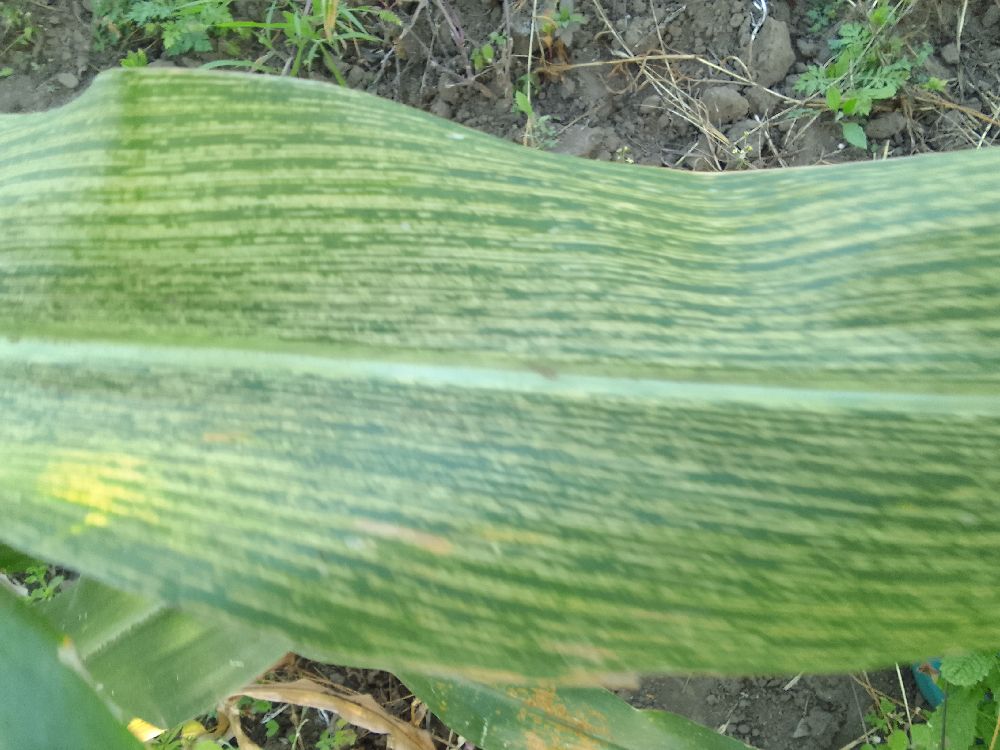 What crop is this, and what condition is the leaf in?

maize, maize streak virus
